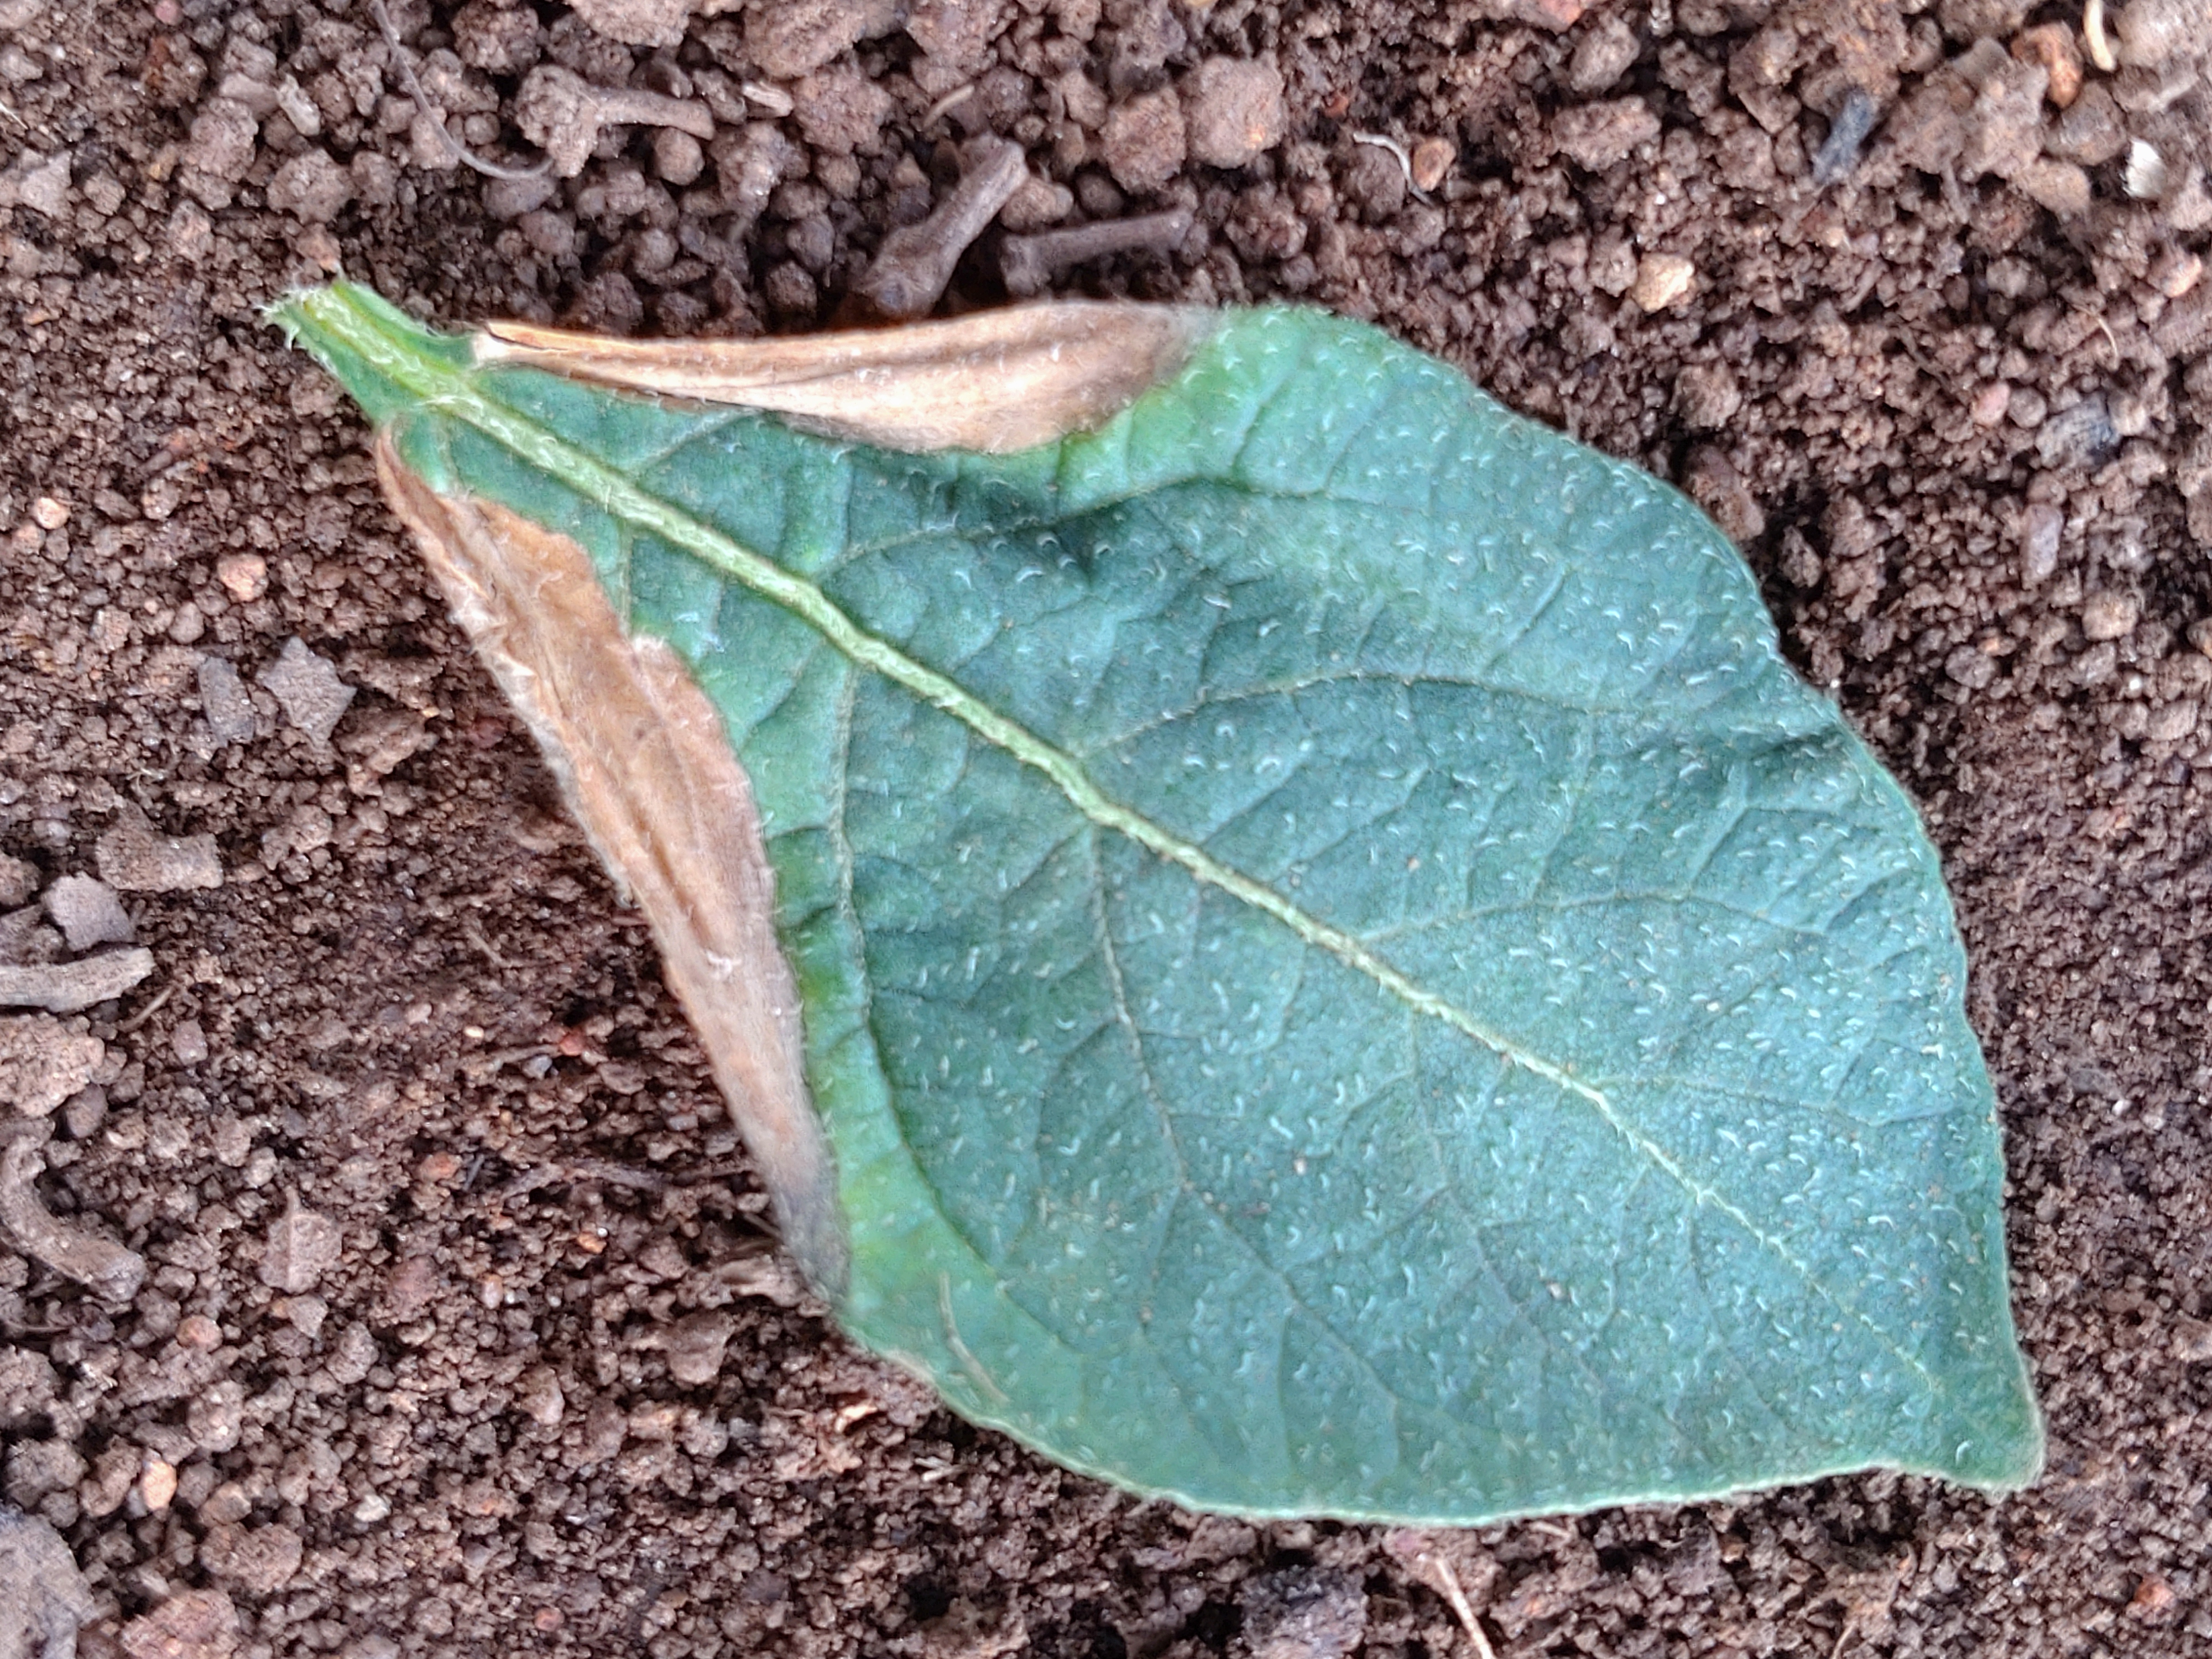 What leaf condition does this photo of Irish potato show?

early blight
